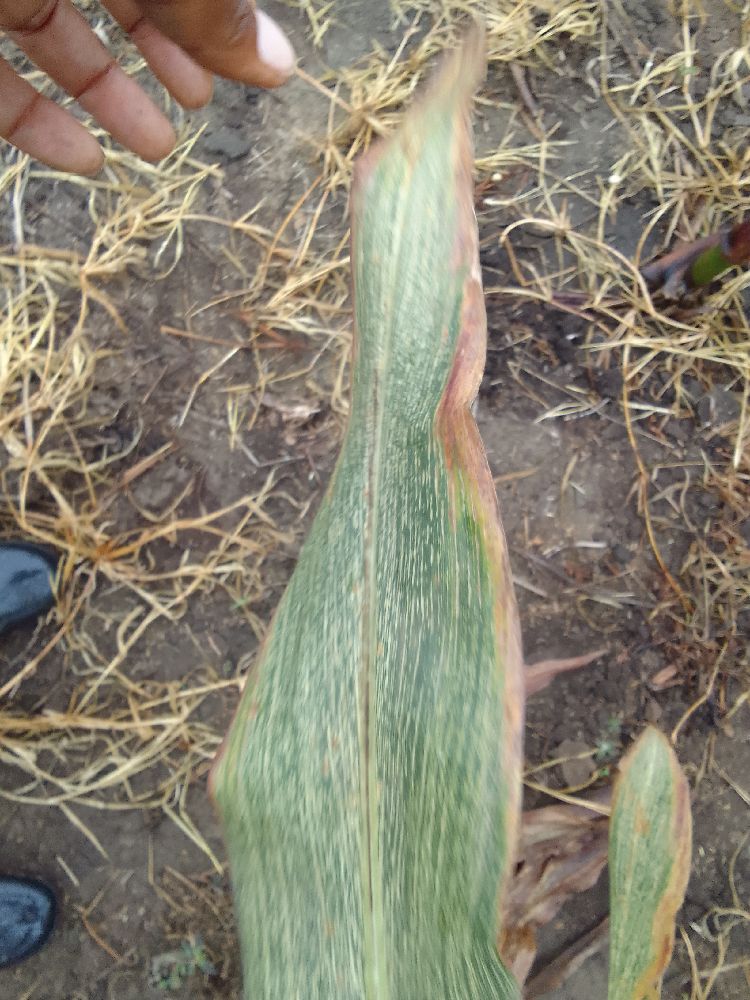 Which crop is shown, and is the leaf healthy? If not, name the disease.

maize, maize streak virus
